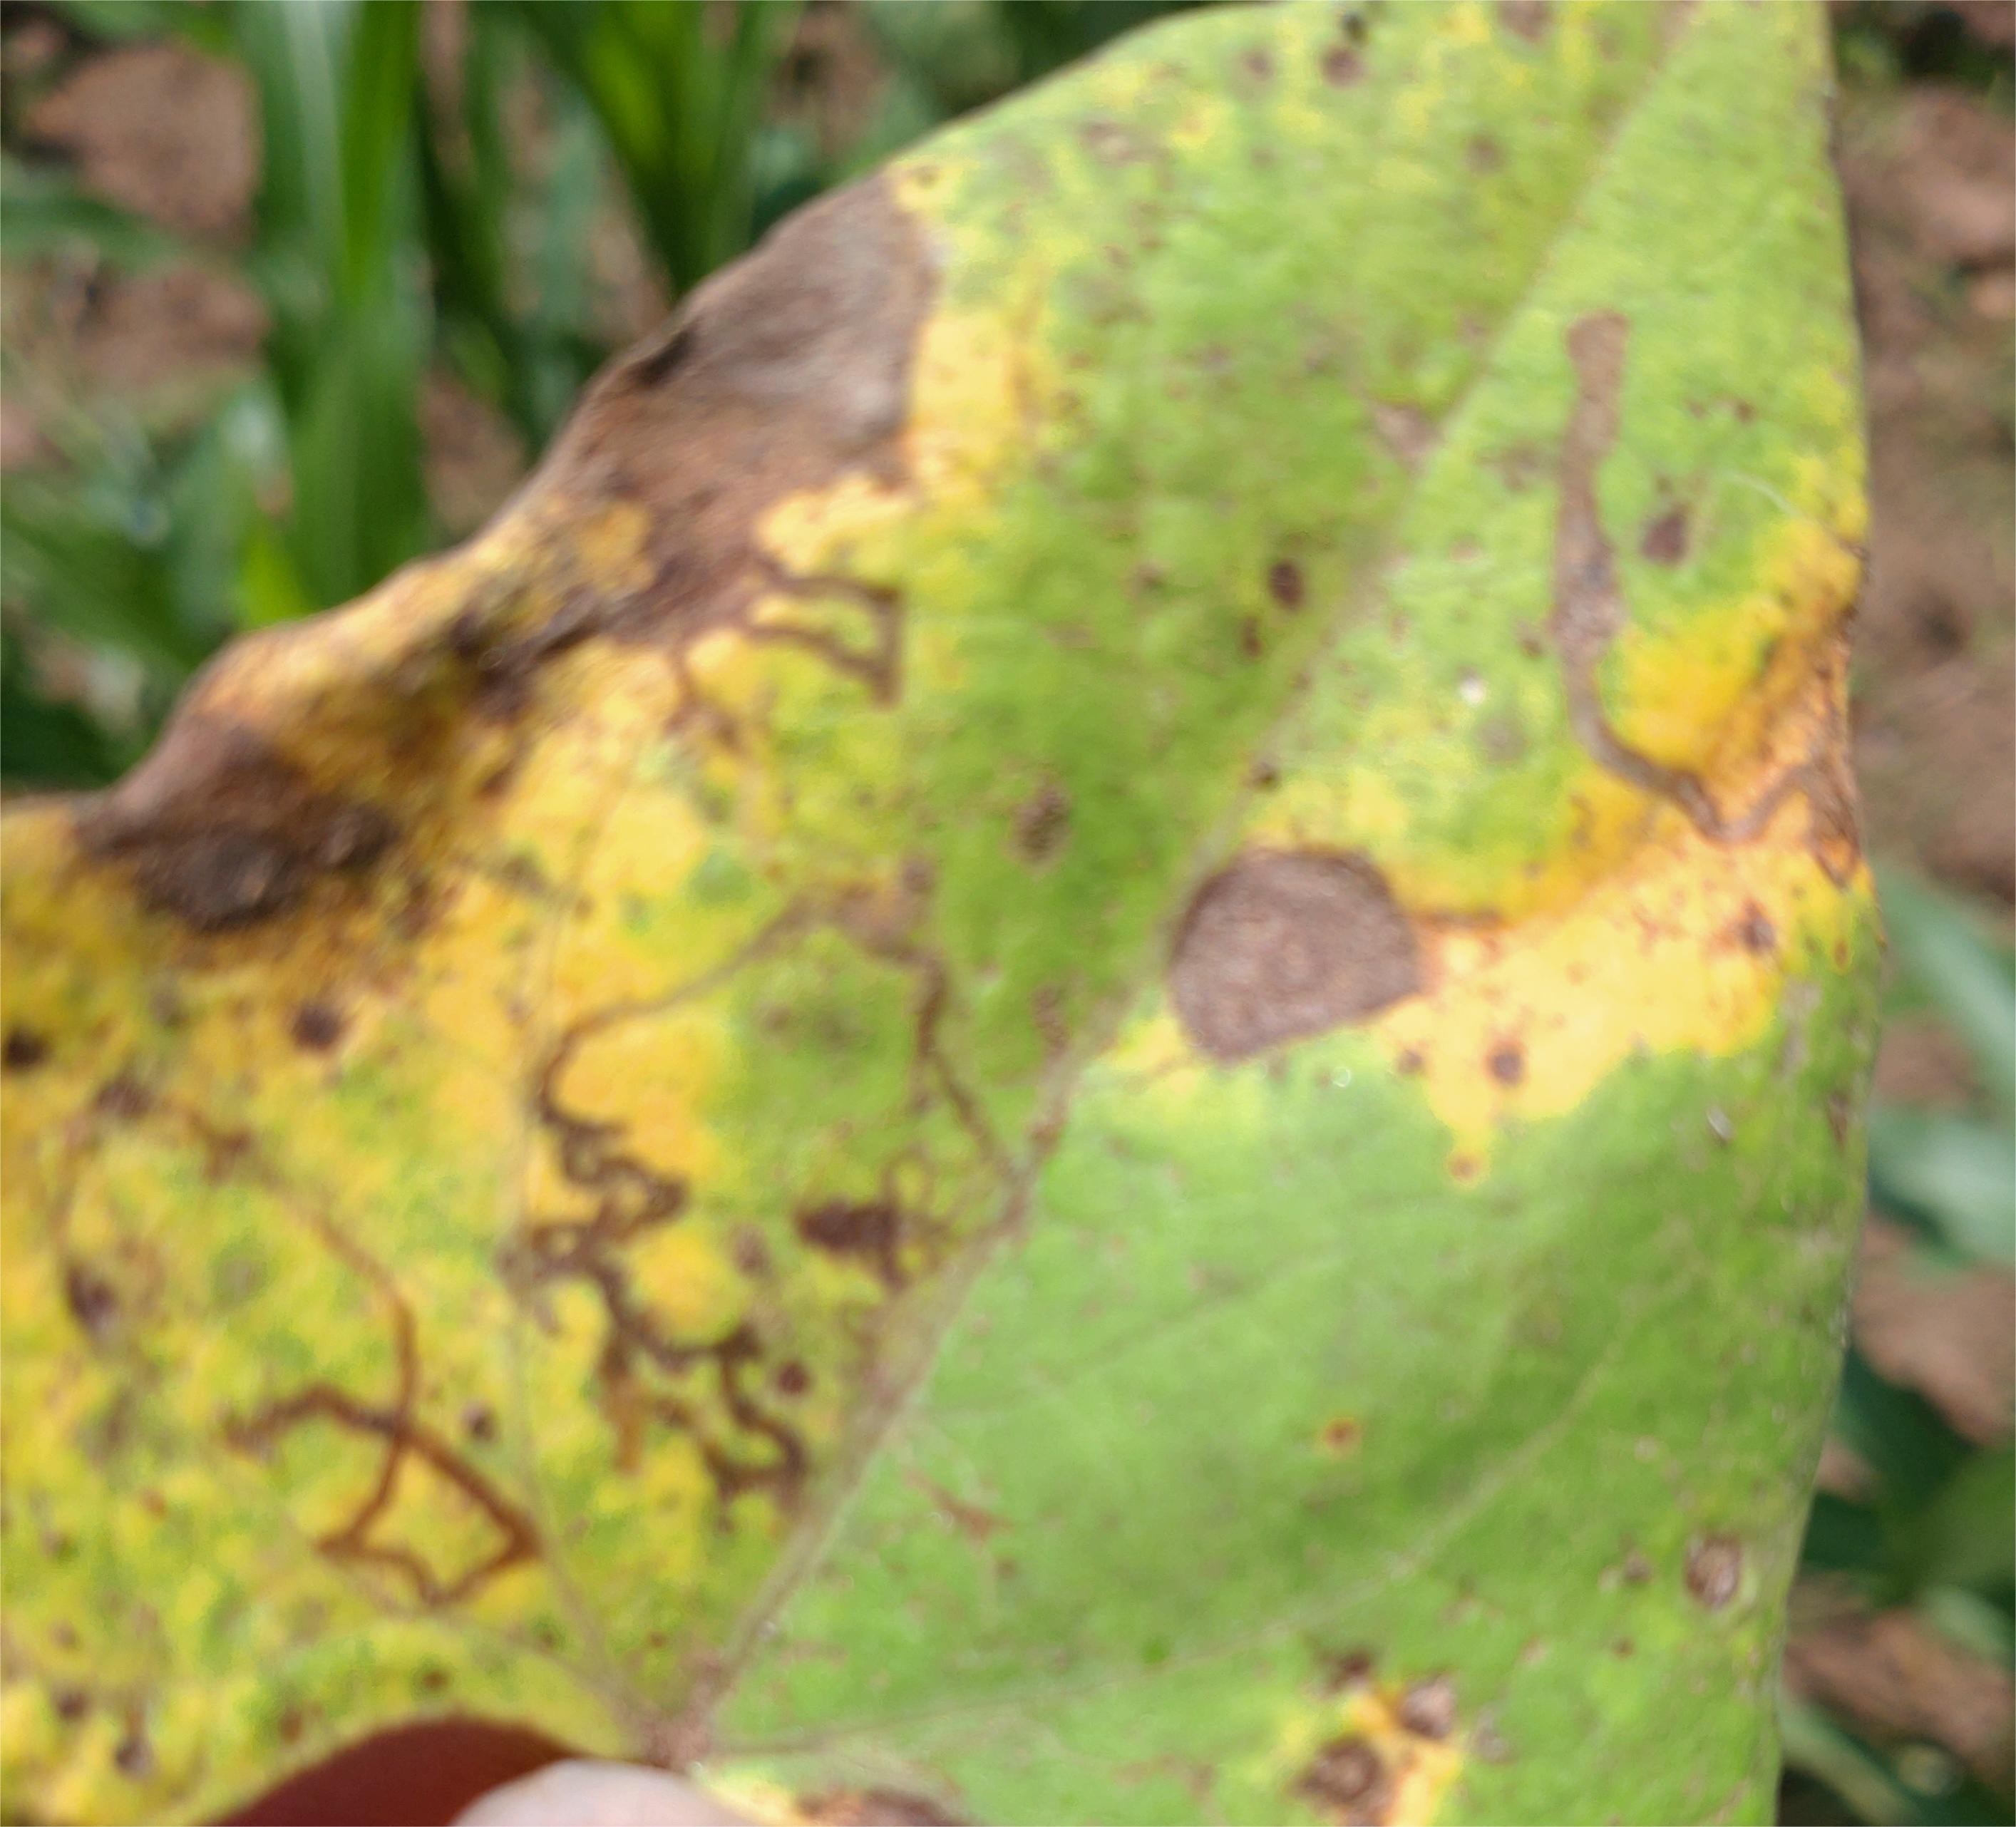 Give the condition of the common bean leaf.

anthracnose
